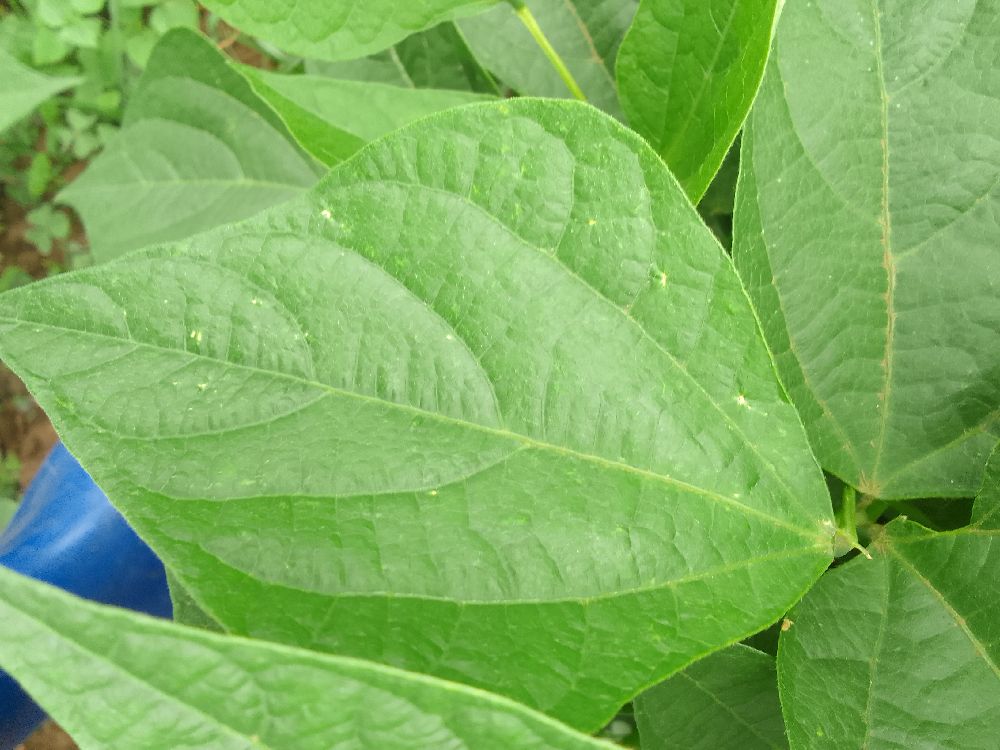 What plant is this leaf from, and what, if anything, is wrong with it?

common bean, healthy
